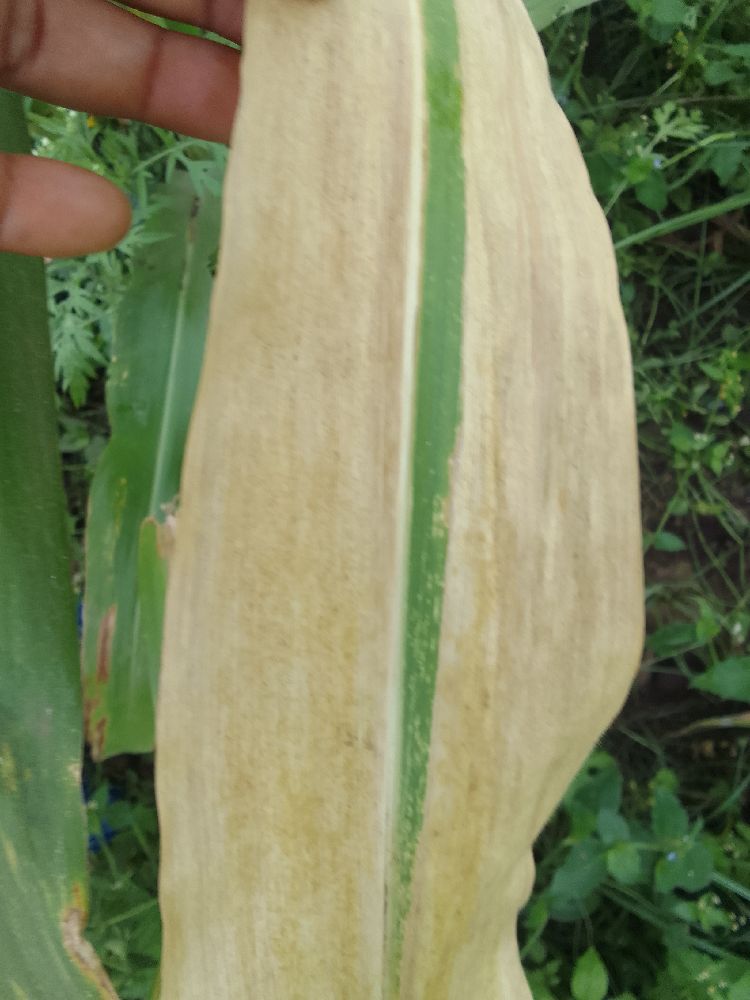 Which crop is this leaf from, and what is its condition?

maize, maize lethal necrosis
